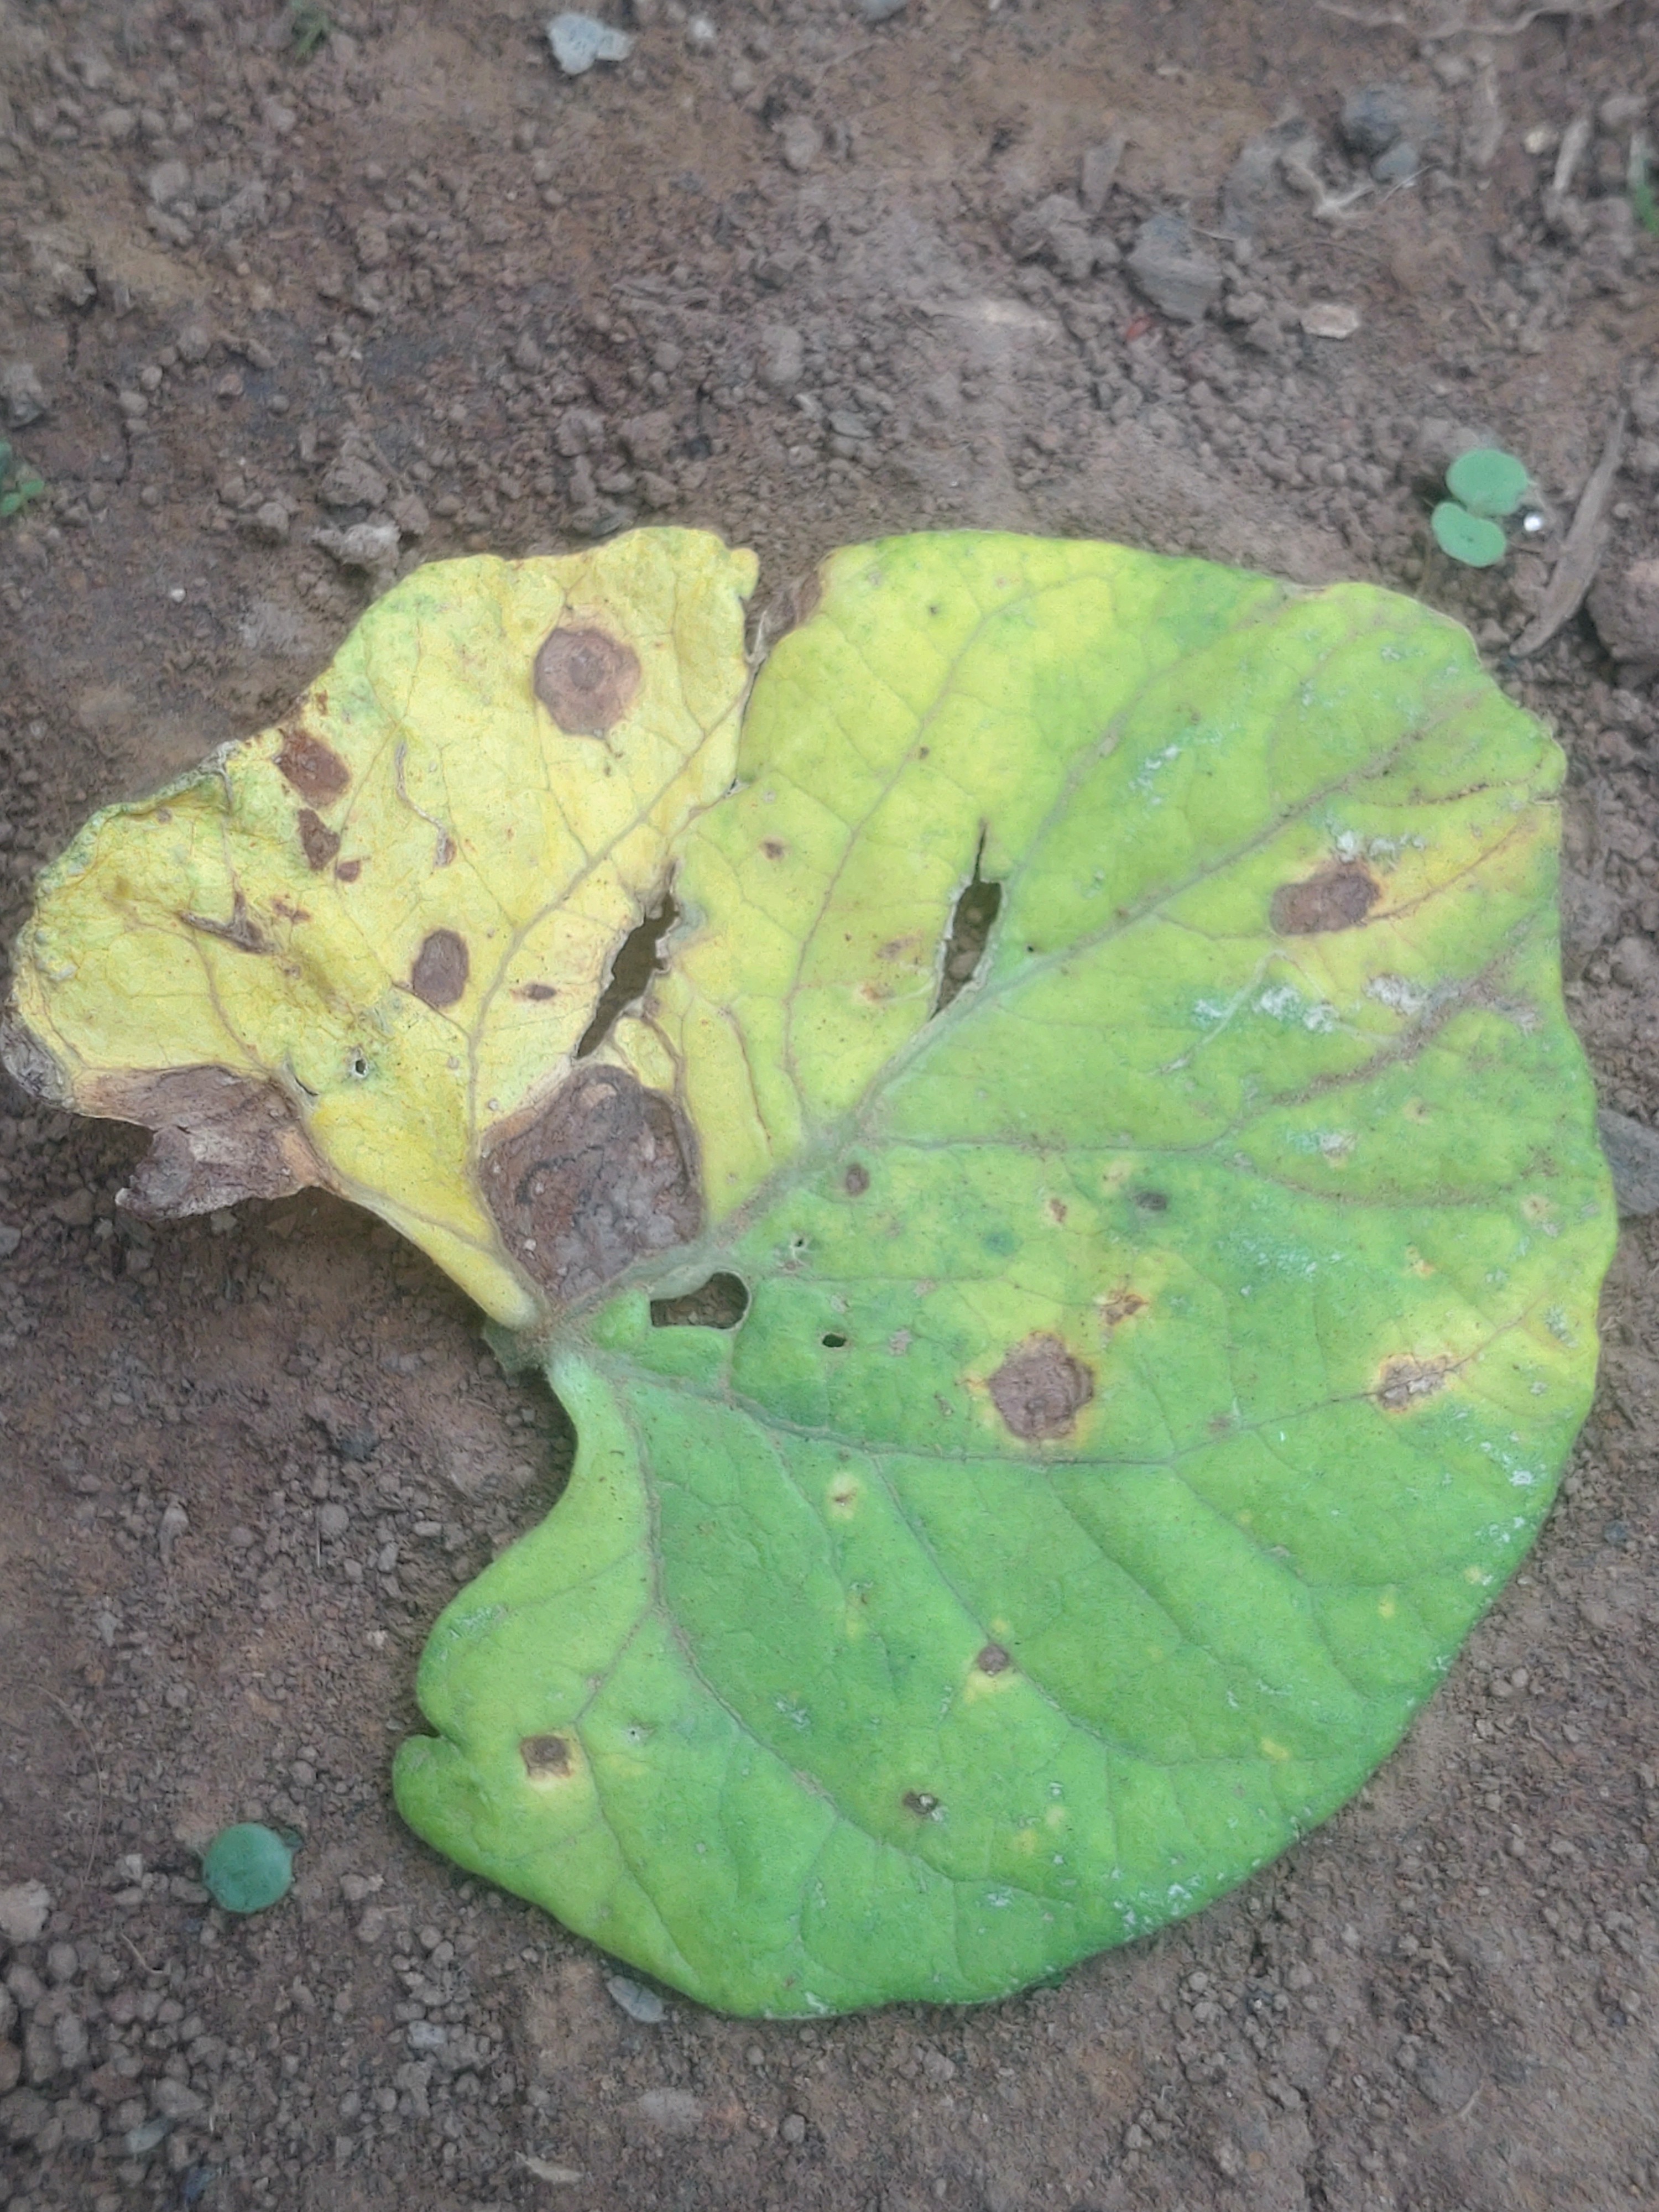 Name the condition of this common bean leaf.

anthracnose
